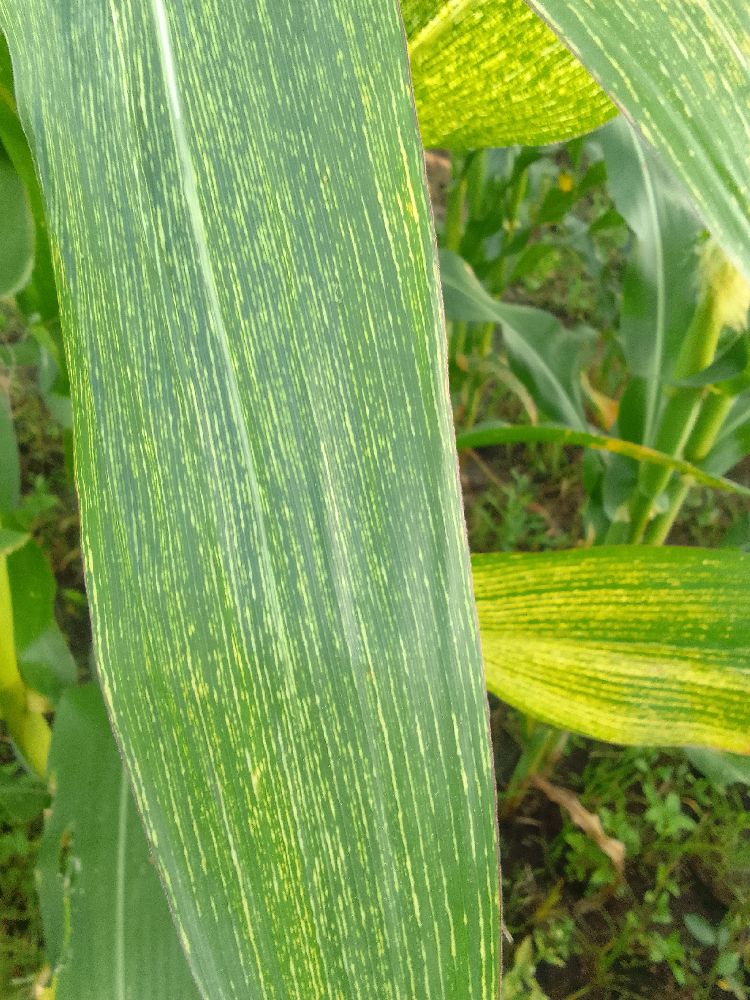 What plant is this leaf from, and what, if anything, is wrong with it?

maize, maize streak virus
